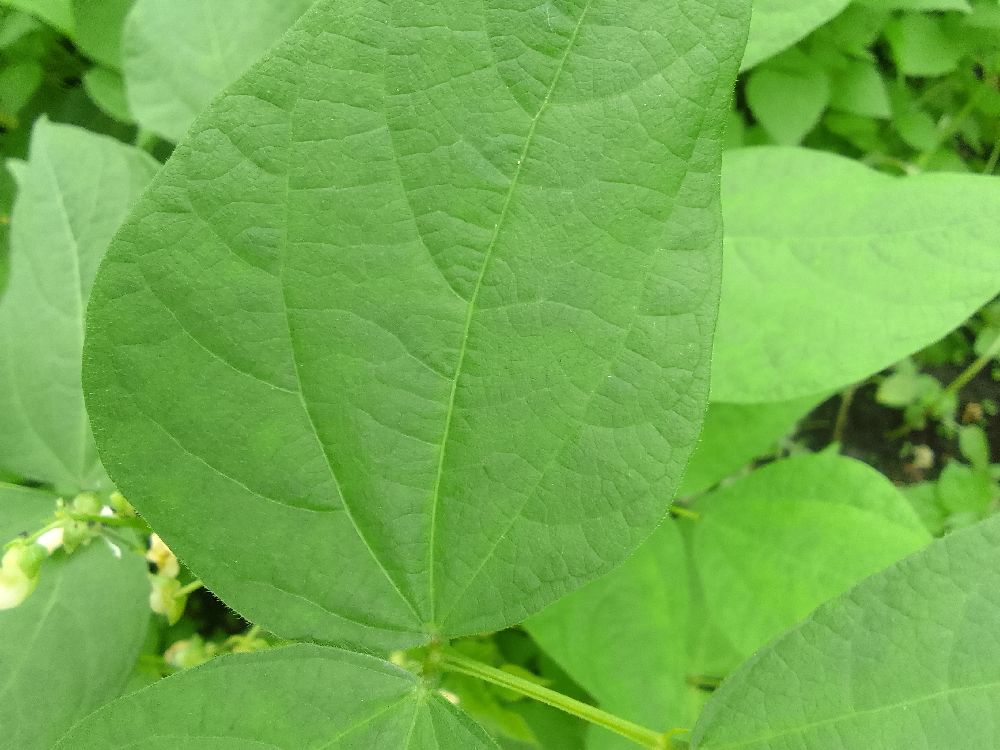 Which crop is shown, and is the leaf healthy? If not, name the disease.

common bean, healthy
